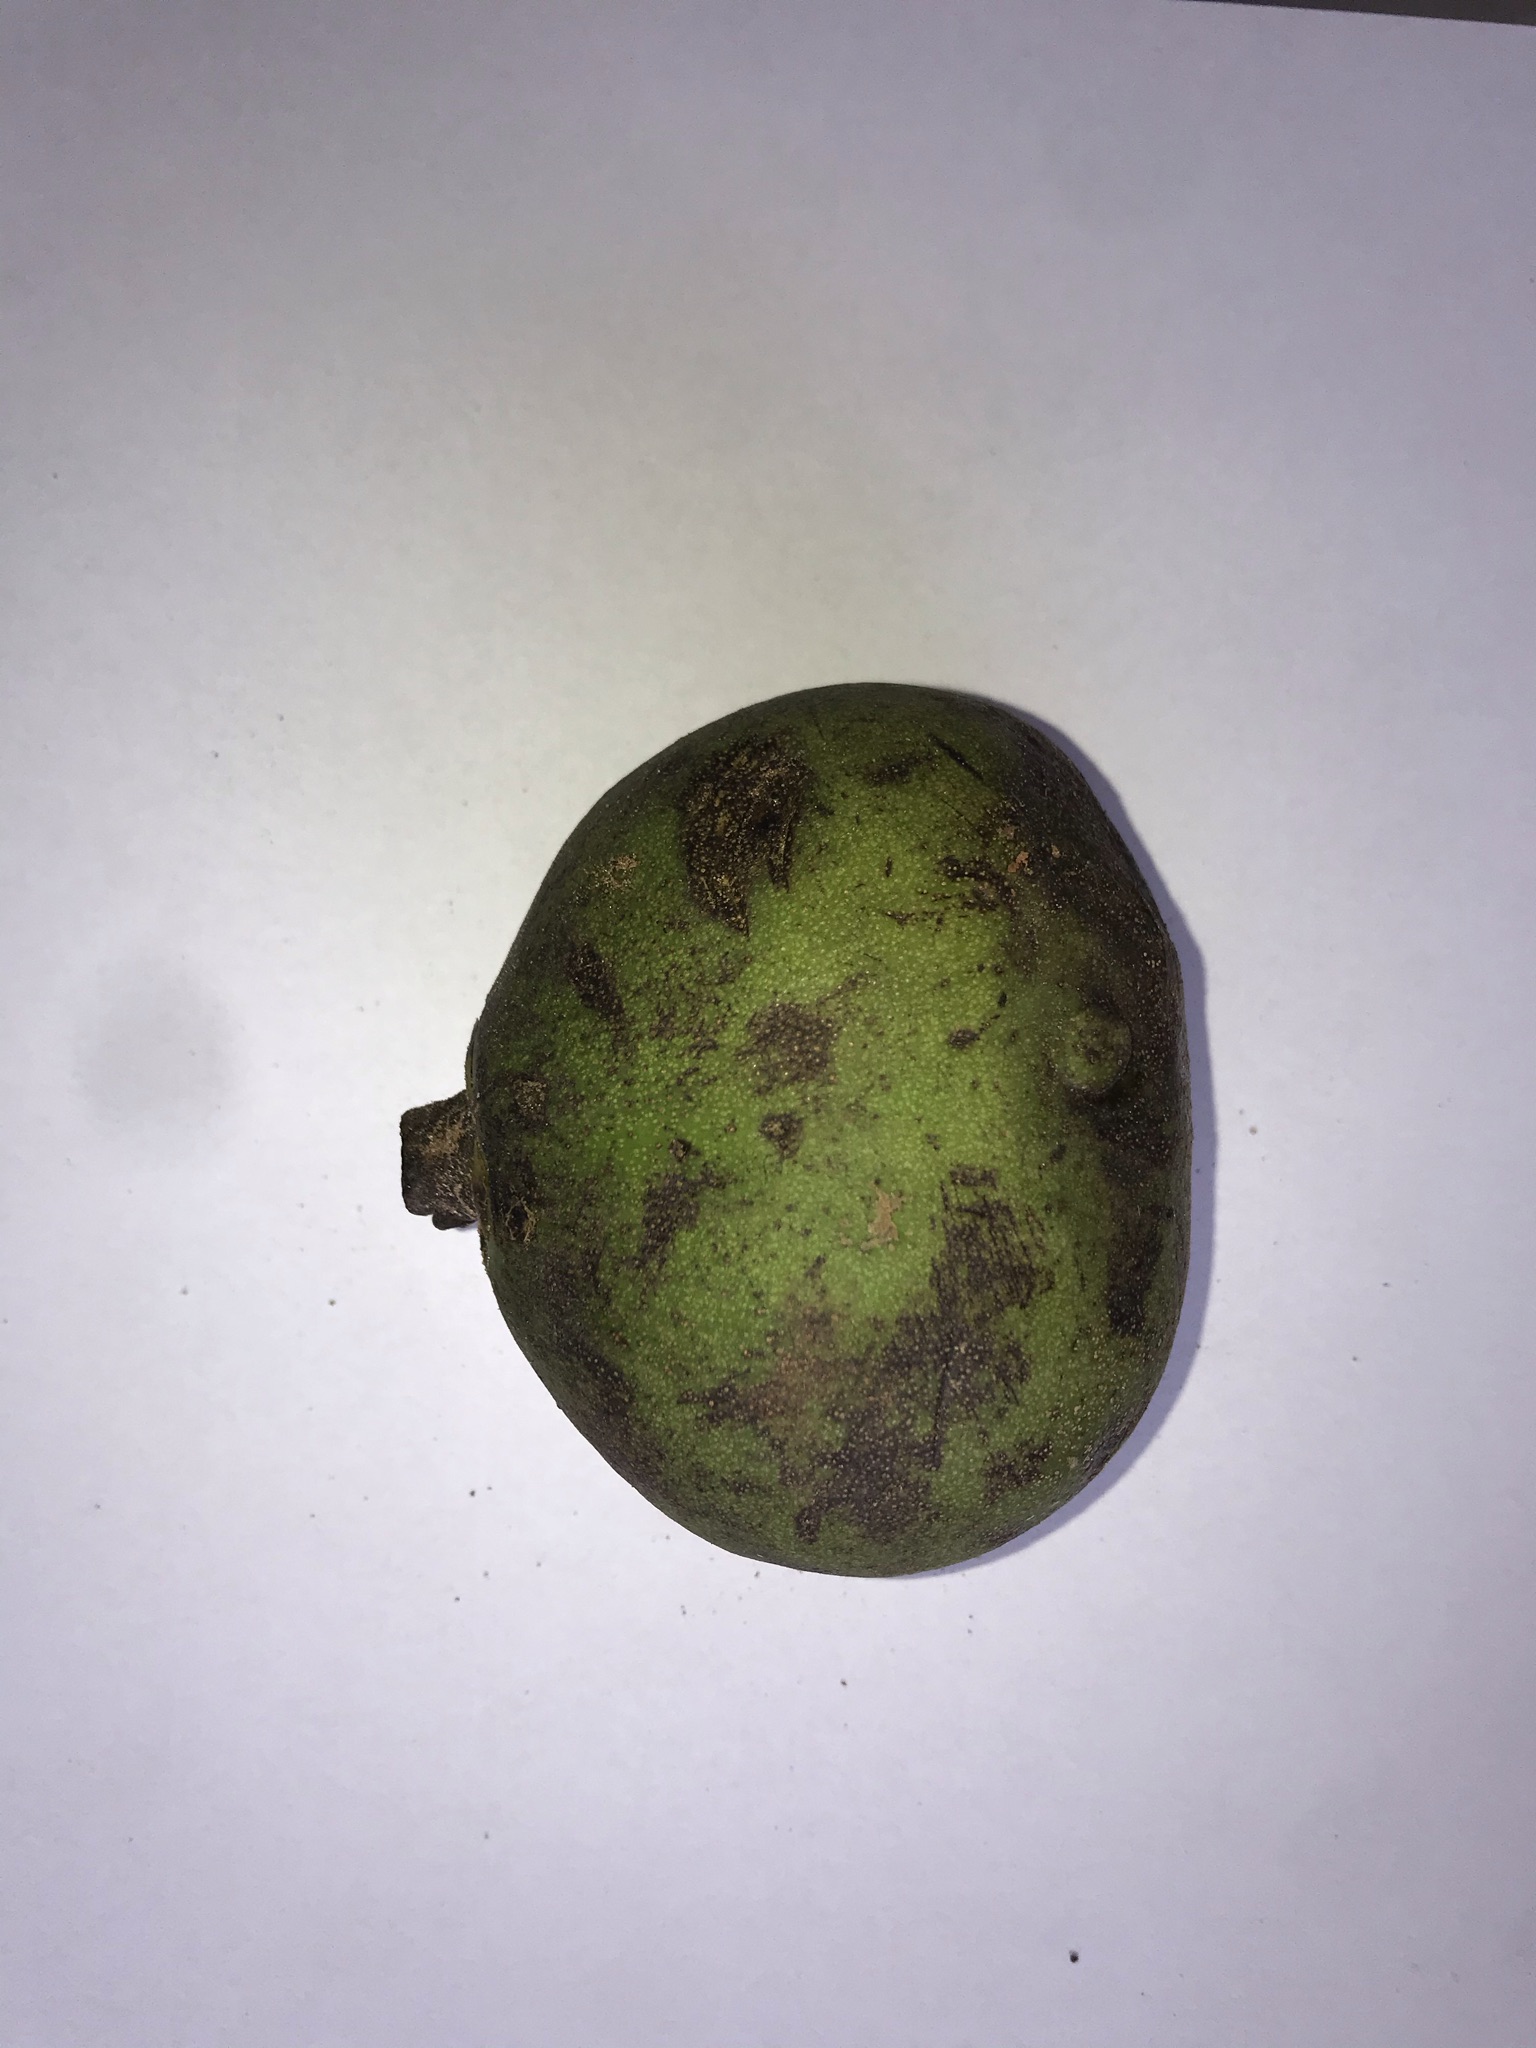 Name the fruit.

pequi
